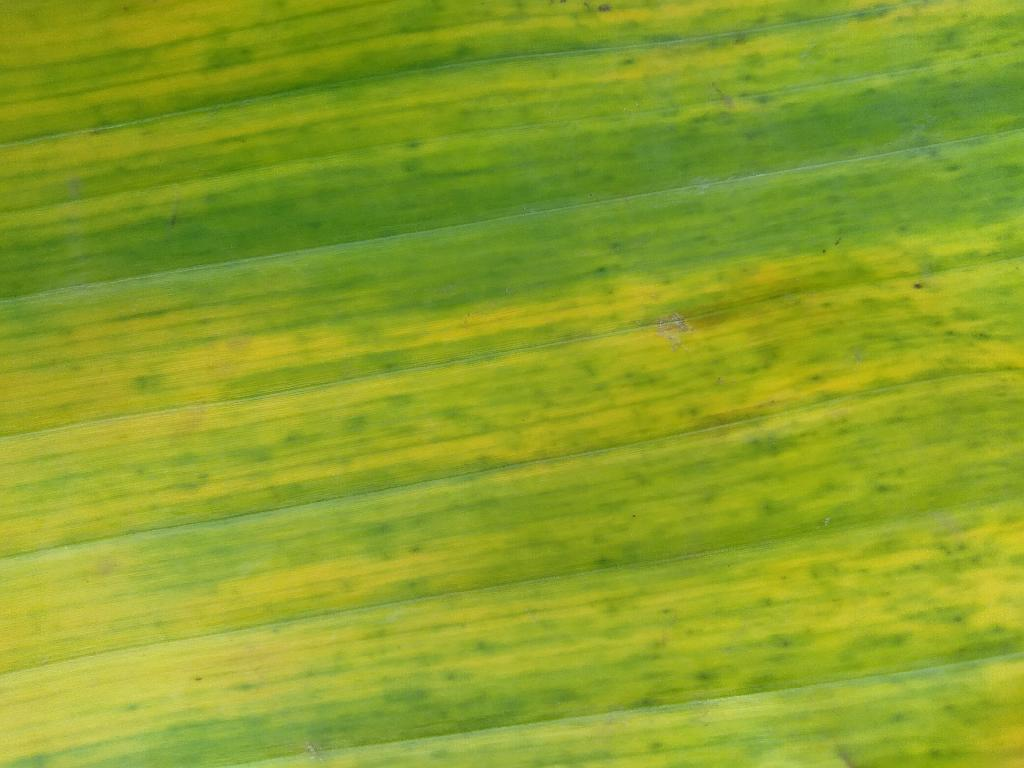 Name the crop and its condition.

banana, fusarium wilt race 1
